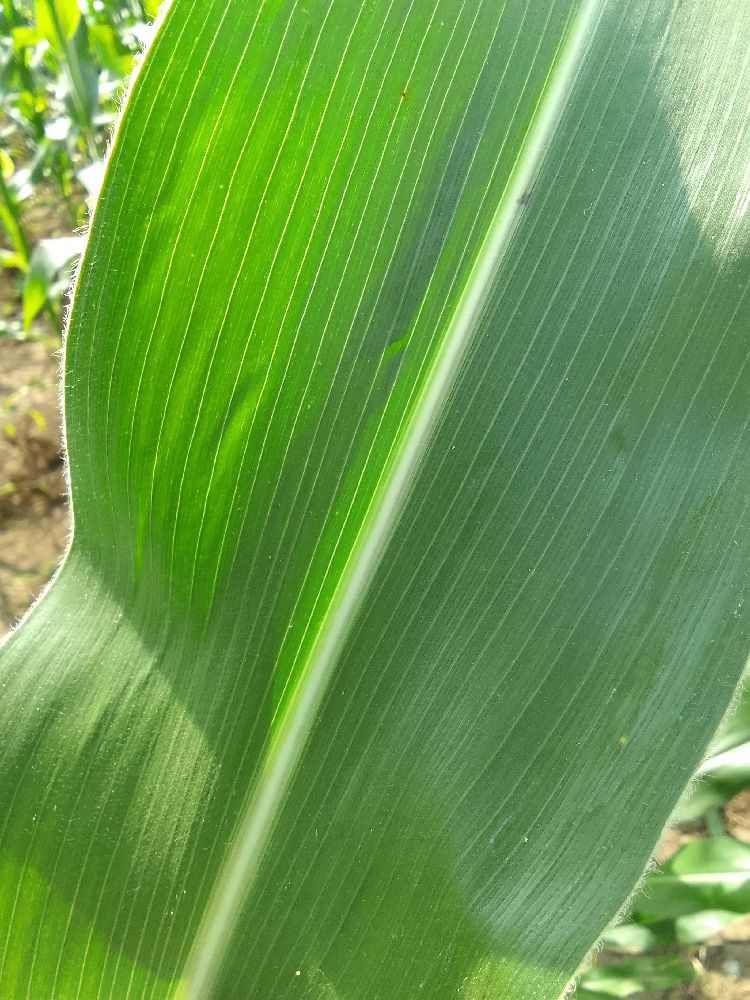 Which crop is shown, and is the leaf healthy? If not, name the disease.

maize, healthy
